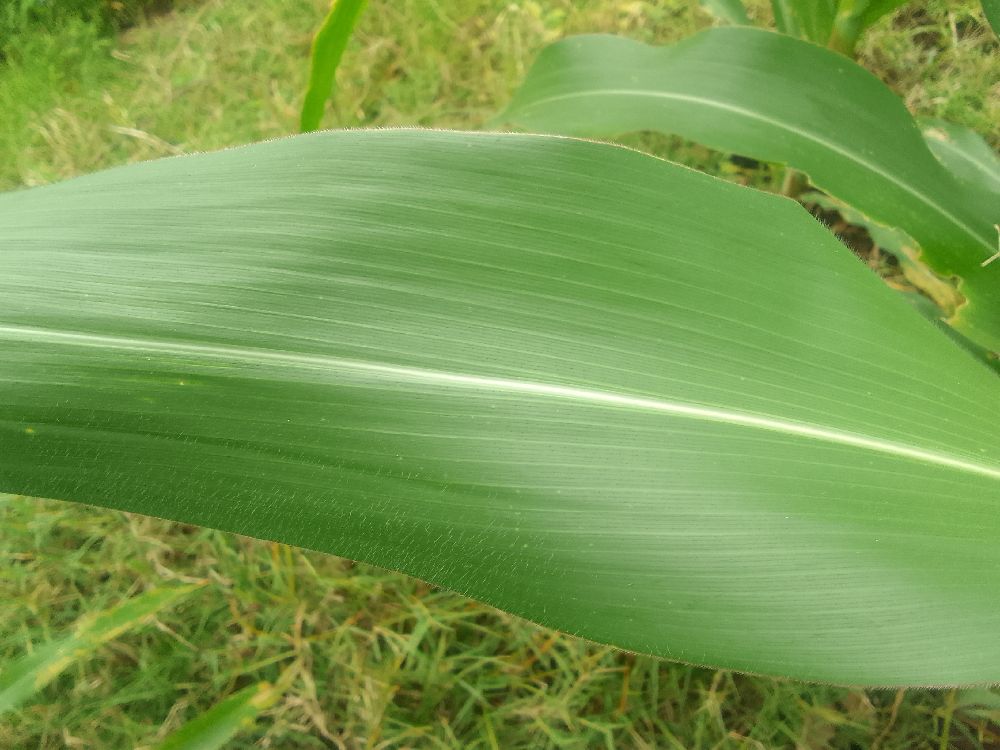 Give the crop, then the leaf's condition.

maize, healthy
